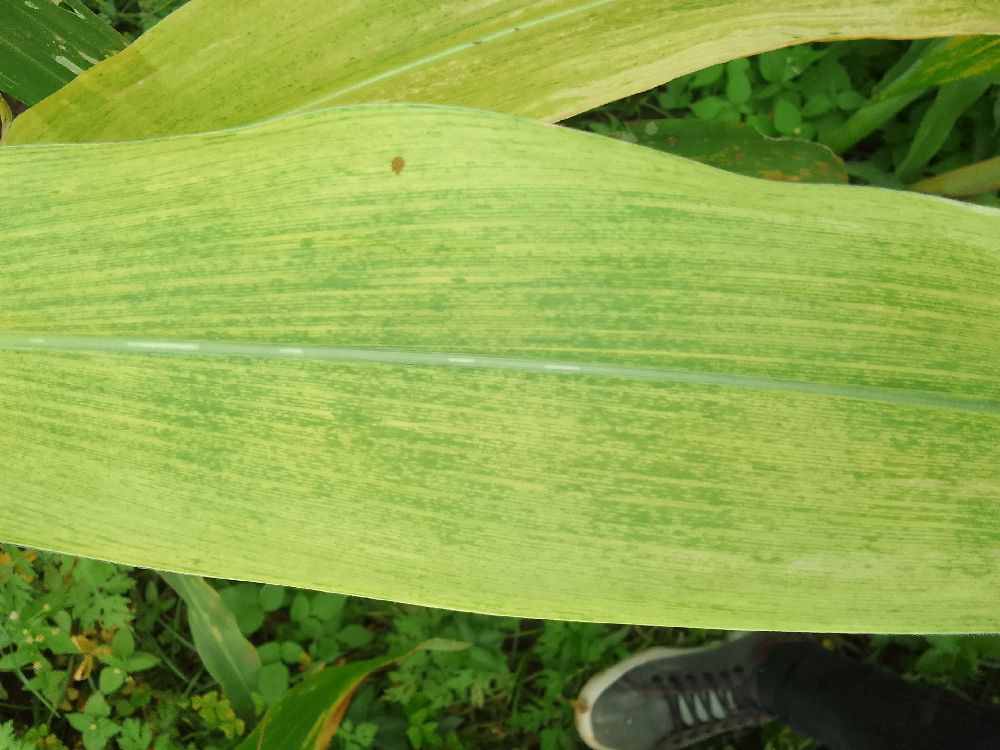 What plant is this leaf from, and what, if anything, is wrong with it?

maize, maize lethal necrosis
